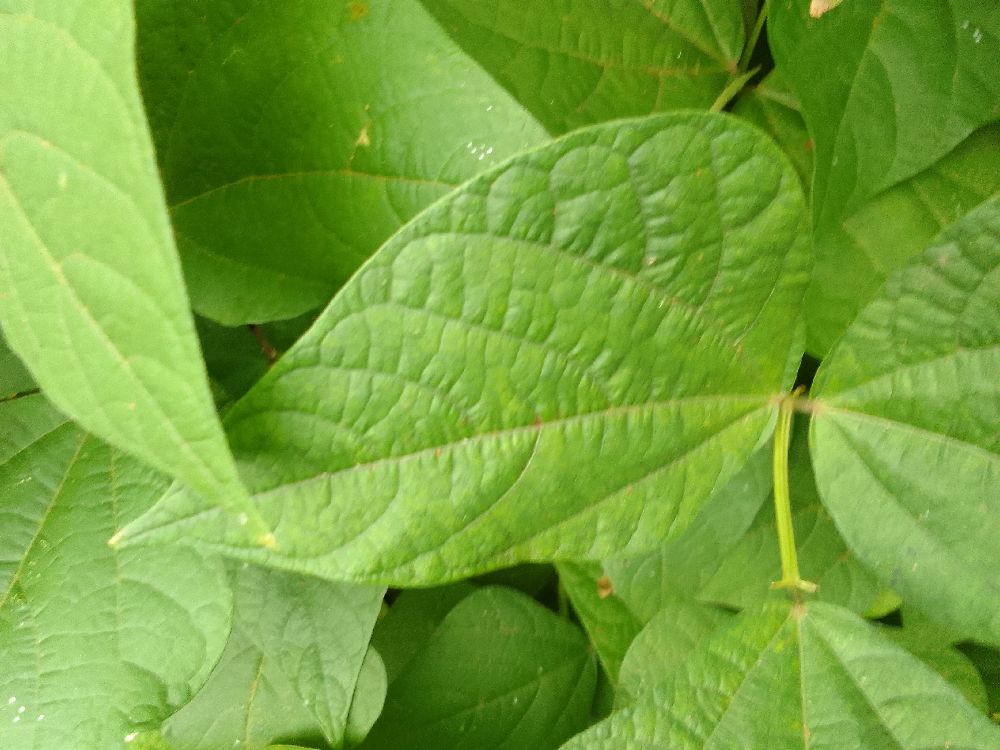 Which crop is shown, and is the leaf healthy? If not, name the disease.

common bean, healthy
